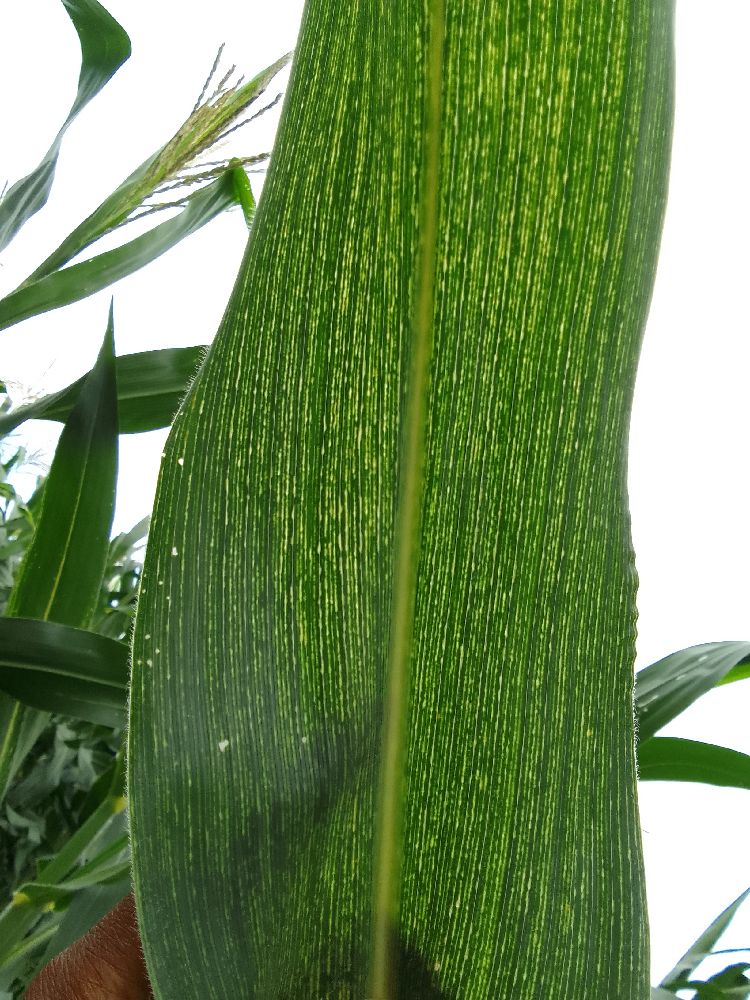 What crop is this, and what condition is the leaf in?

maize, maize streak virus
